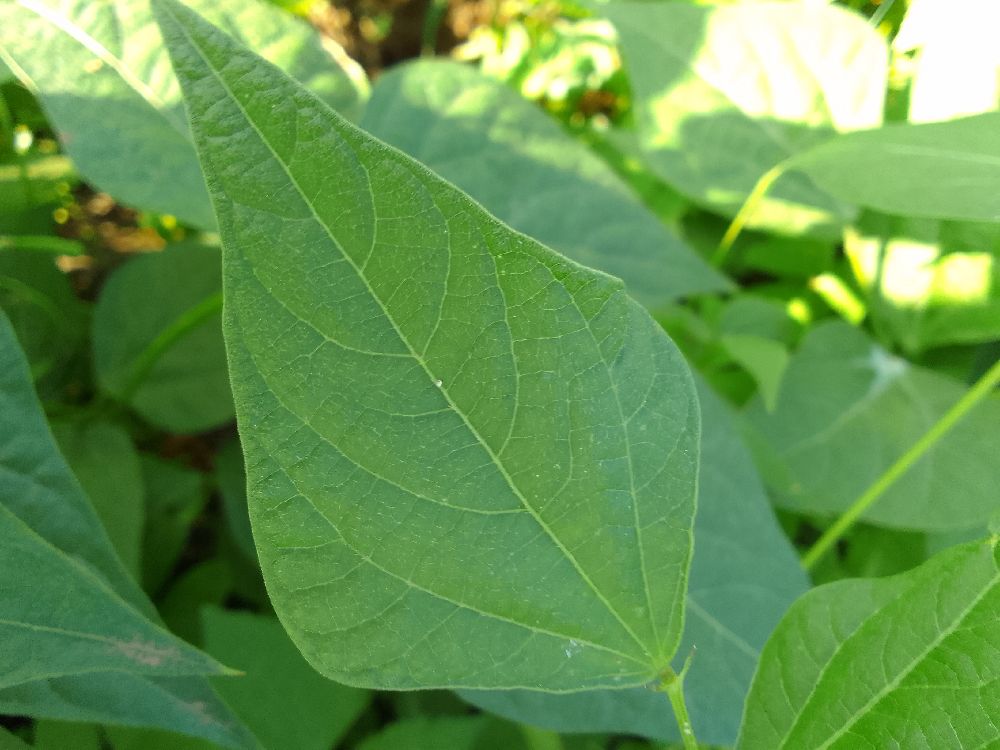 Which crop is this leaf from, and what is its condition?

common bean, healthy
